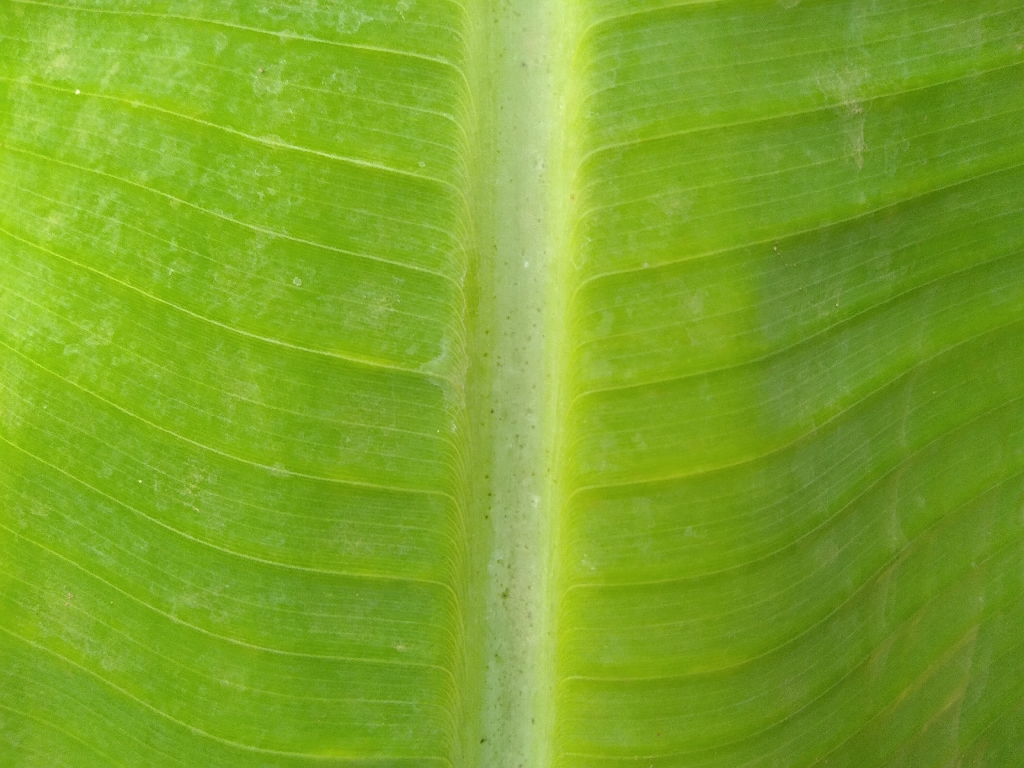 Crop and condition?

banana, healthy
